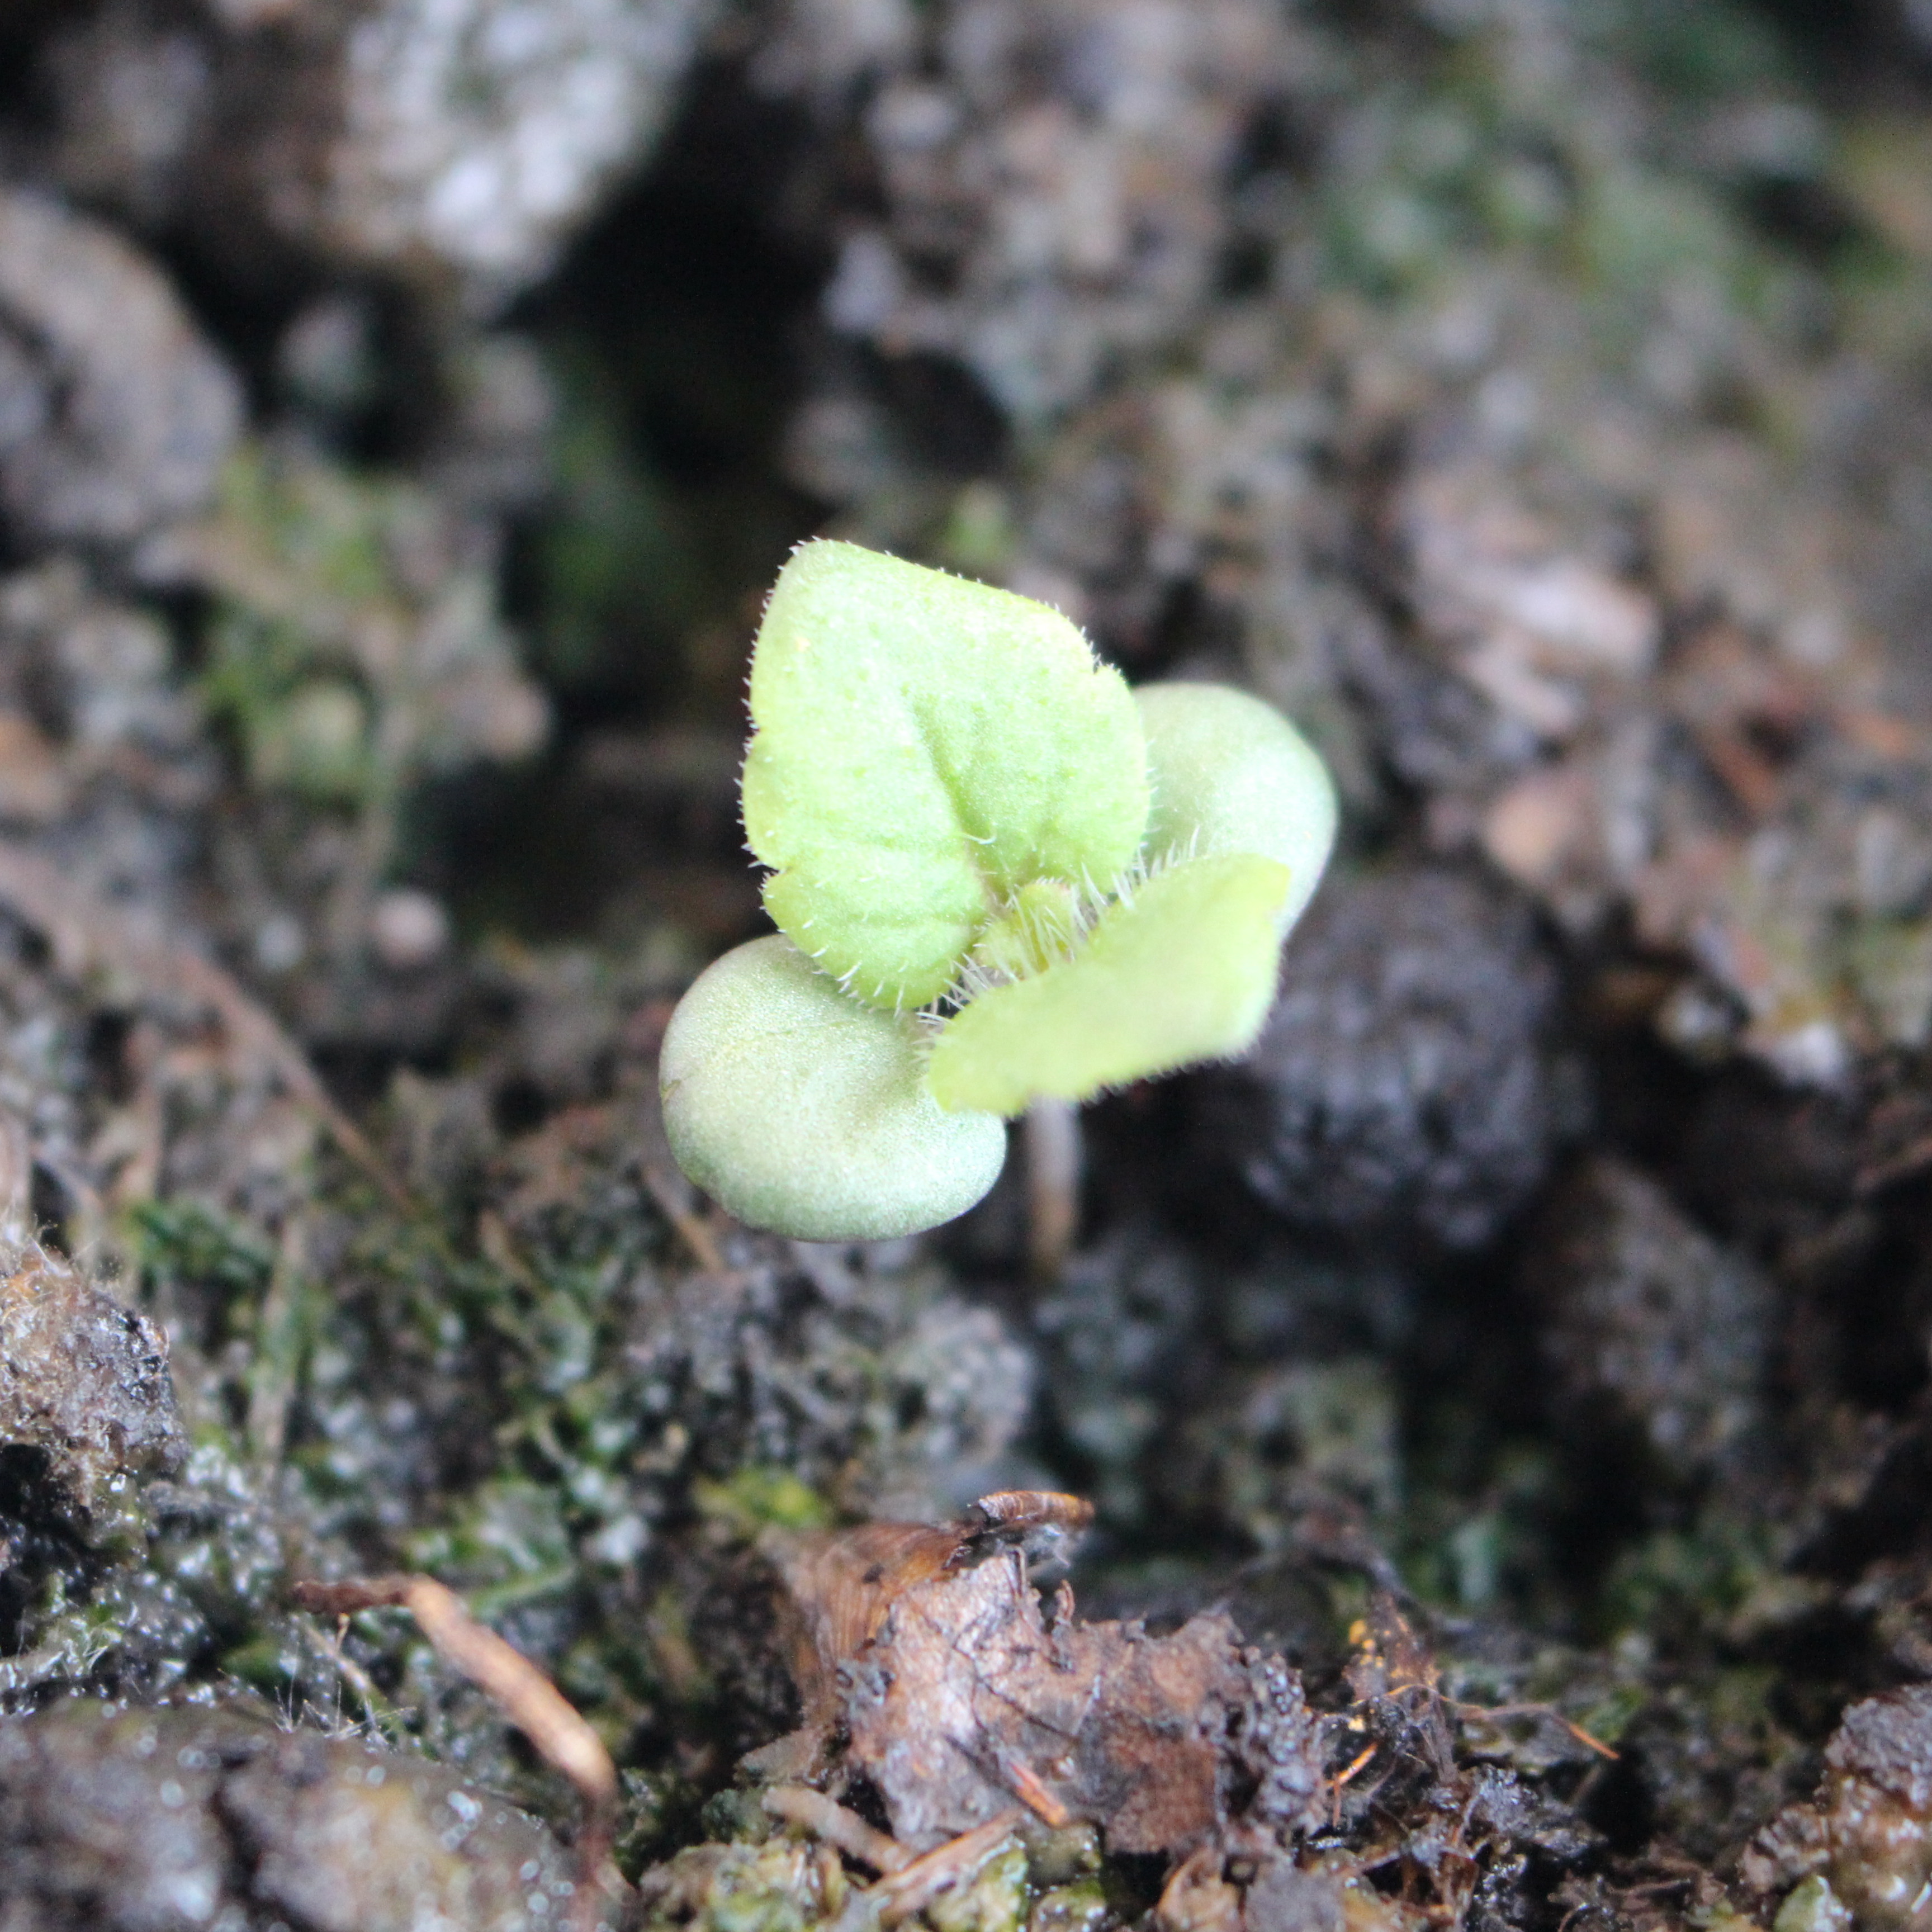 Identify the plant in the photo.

Veronica persica
